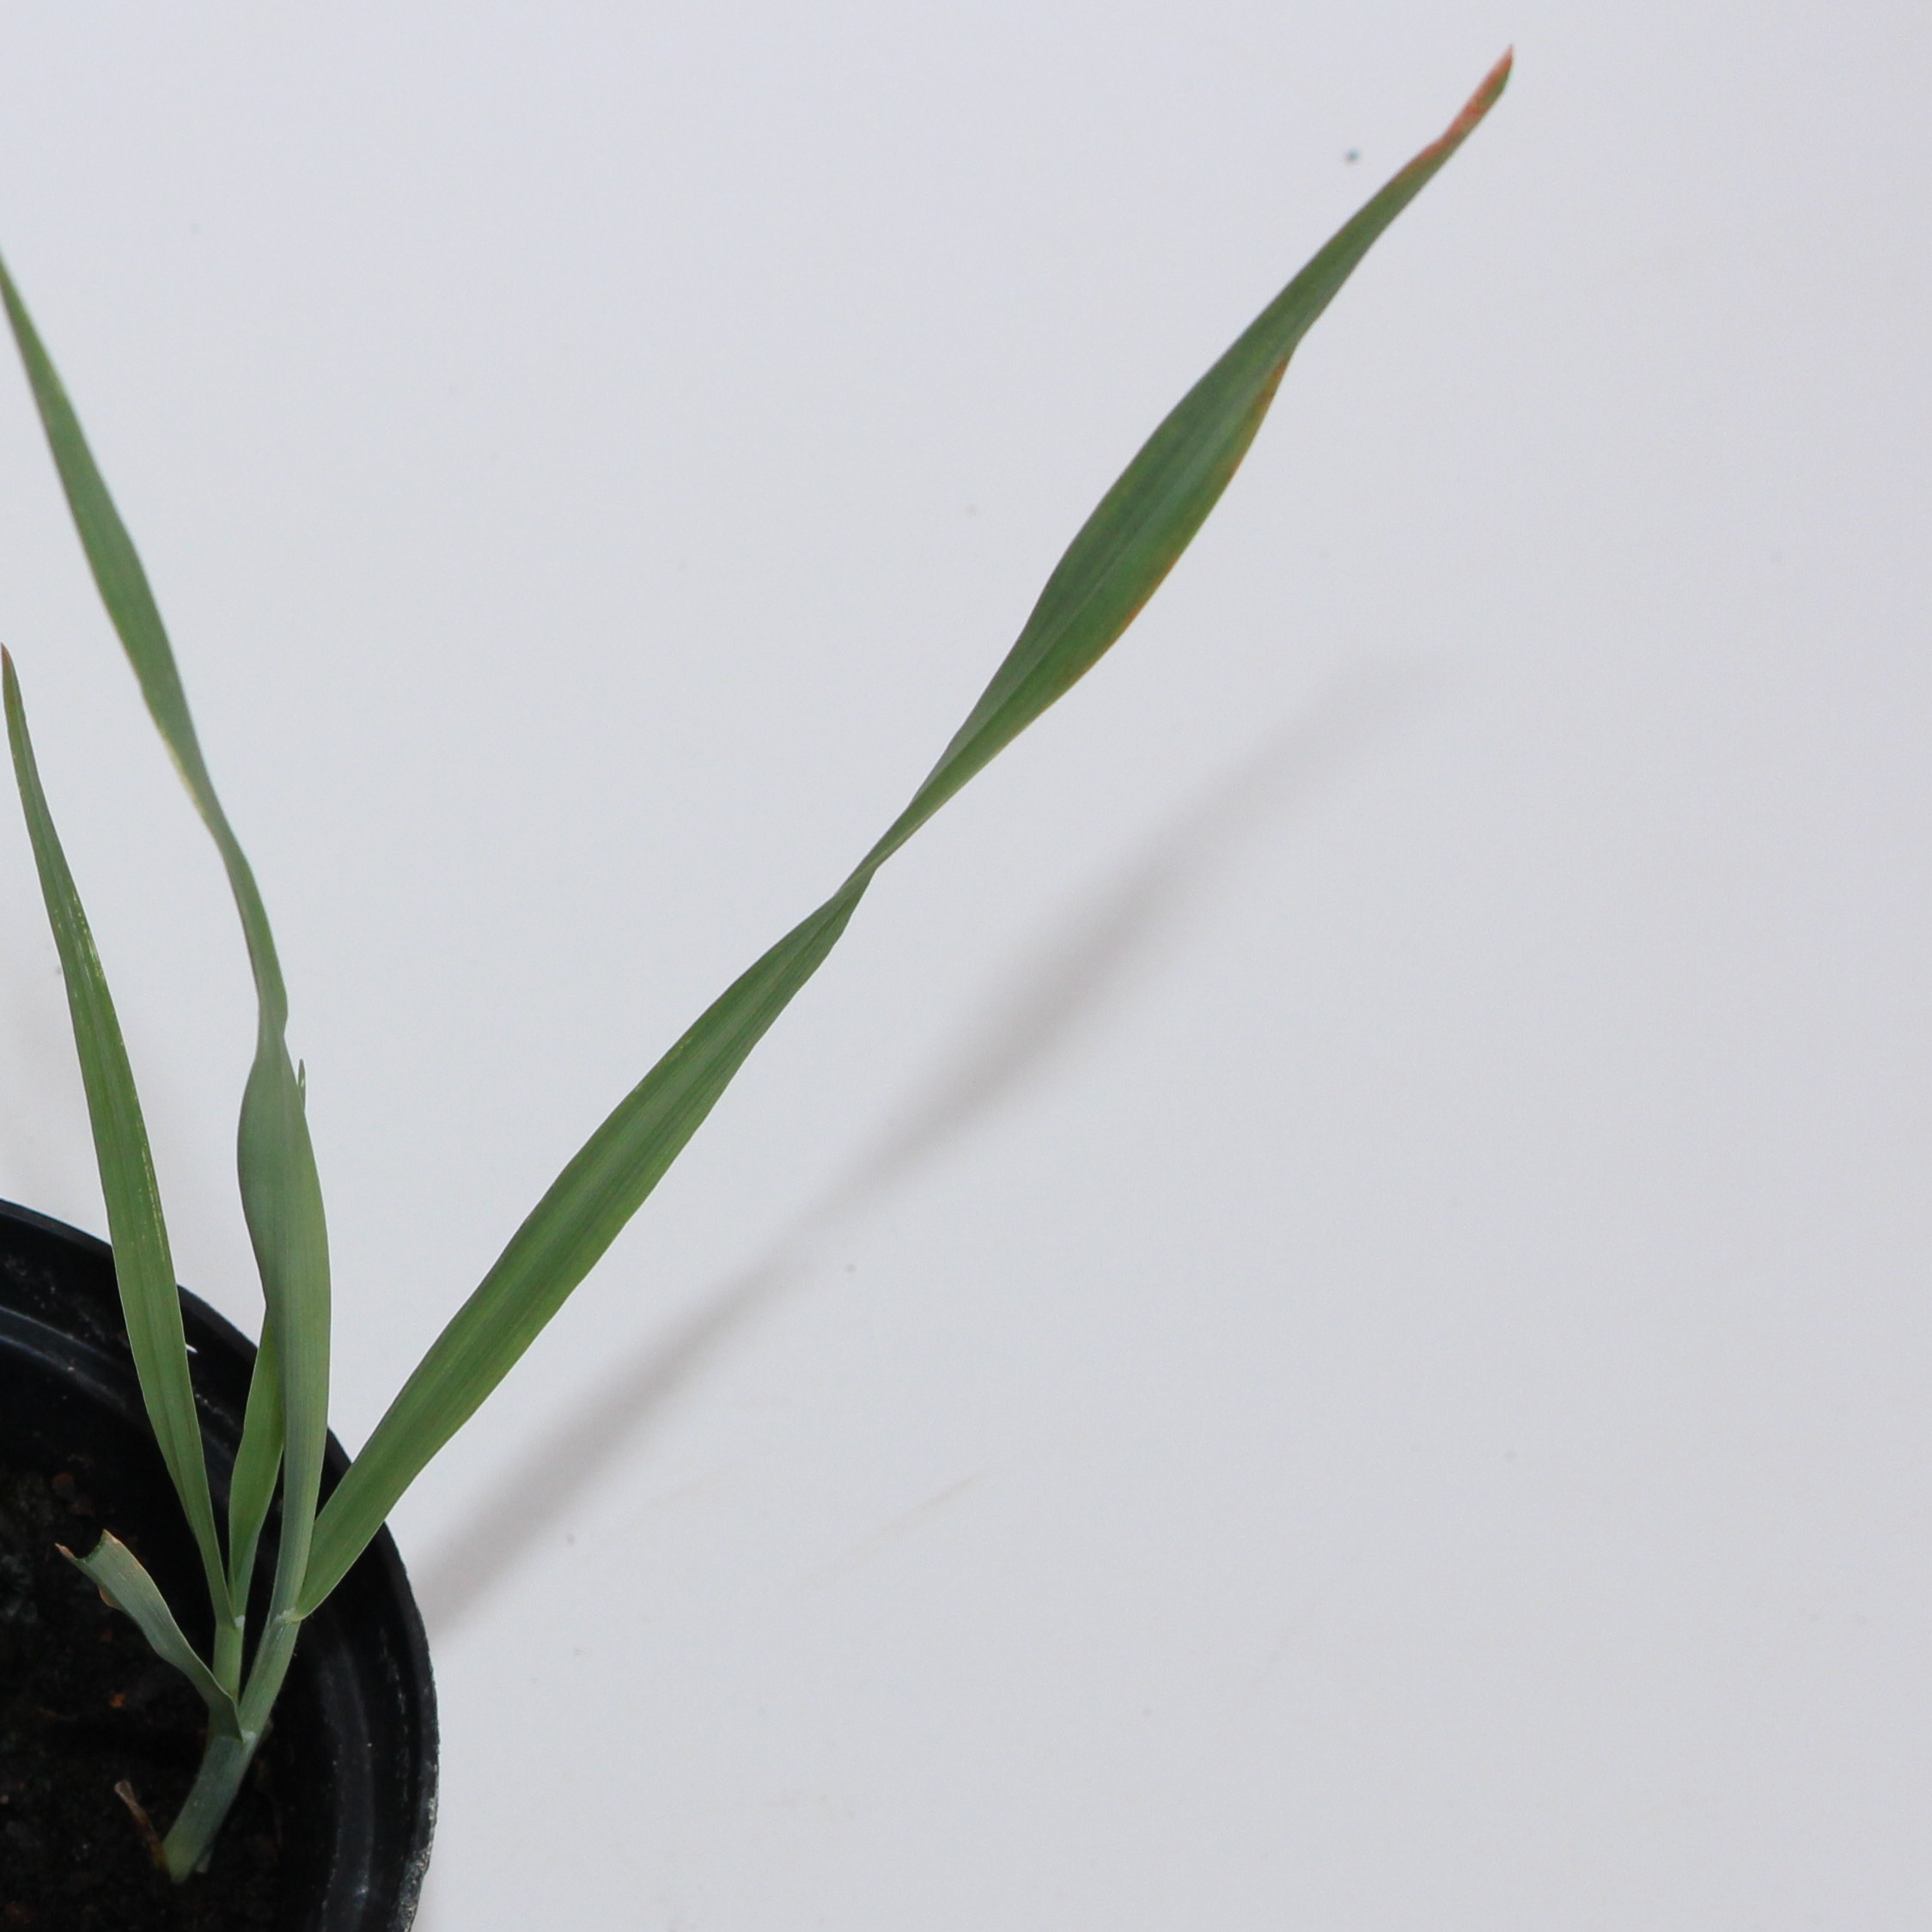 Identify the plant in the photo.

Avena sterilis
